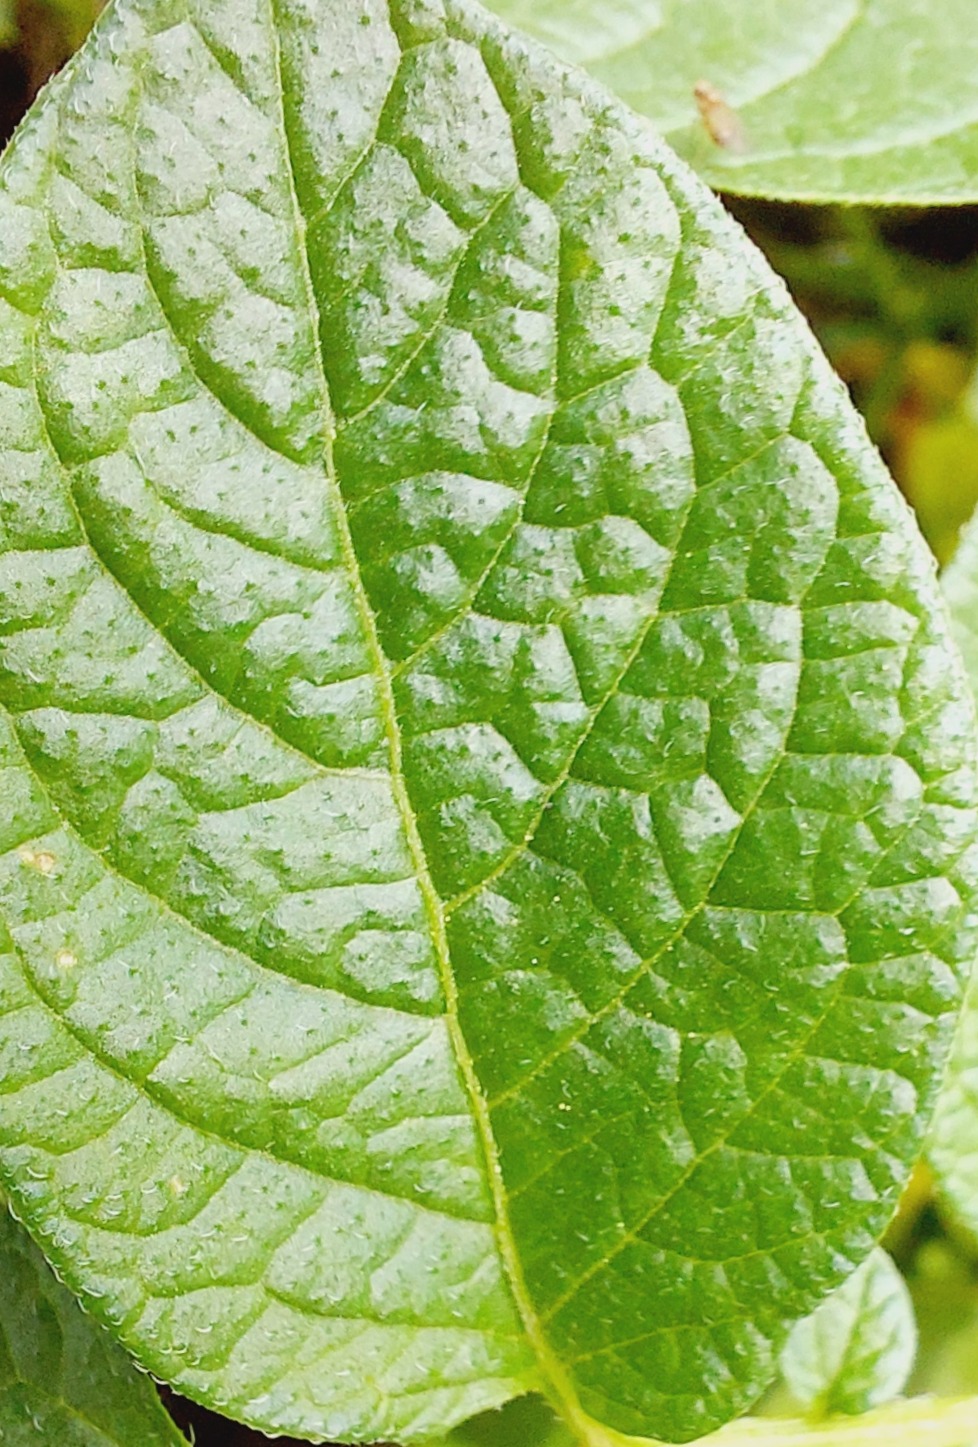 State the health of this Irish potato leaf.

healthy
